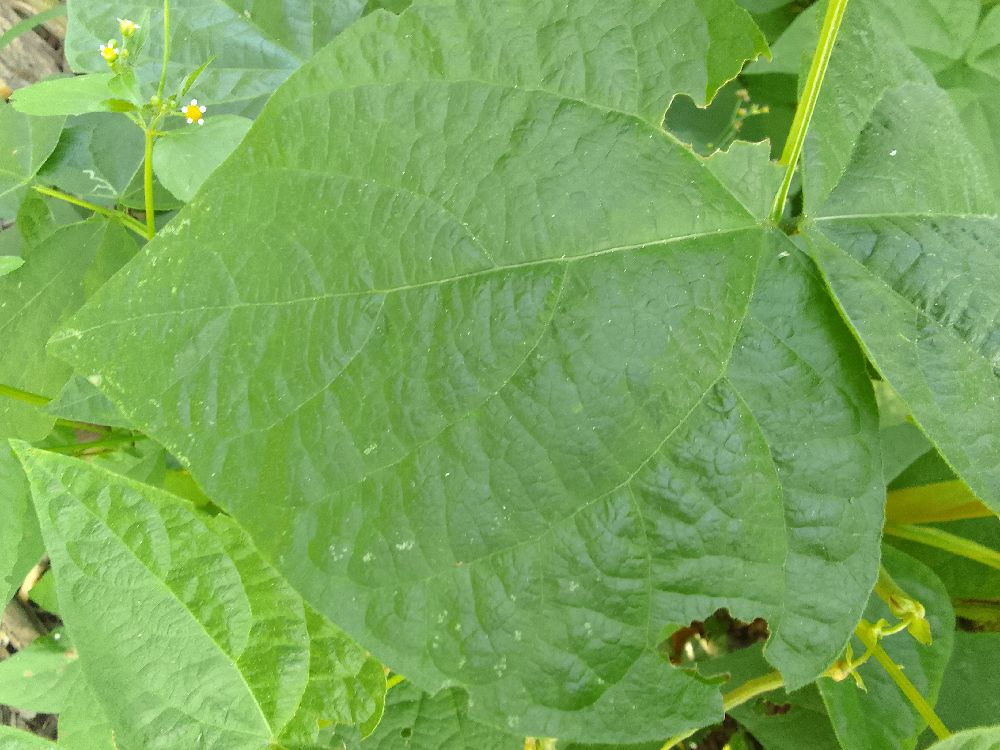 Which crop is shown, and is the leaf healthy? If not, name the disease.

common bean, healthy
